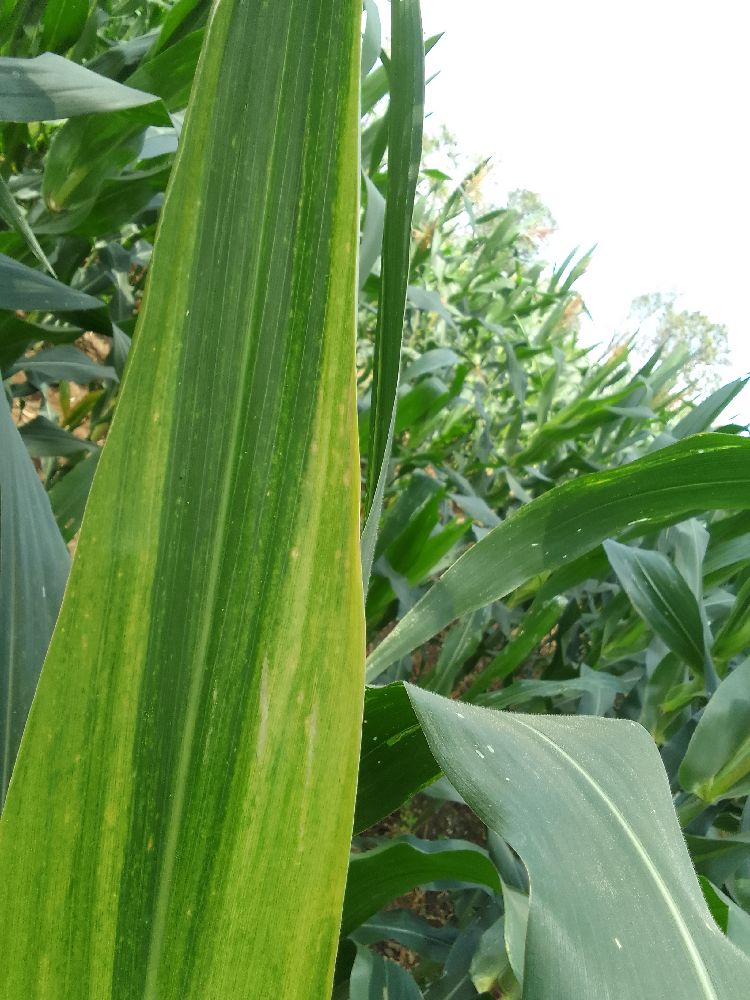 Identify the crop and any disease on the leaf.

maize, maize lethal necrosis
